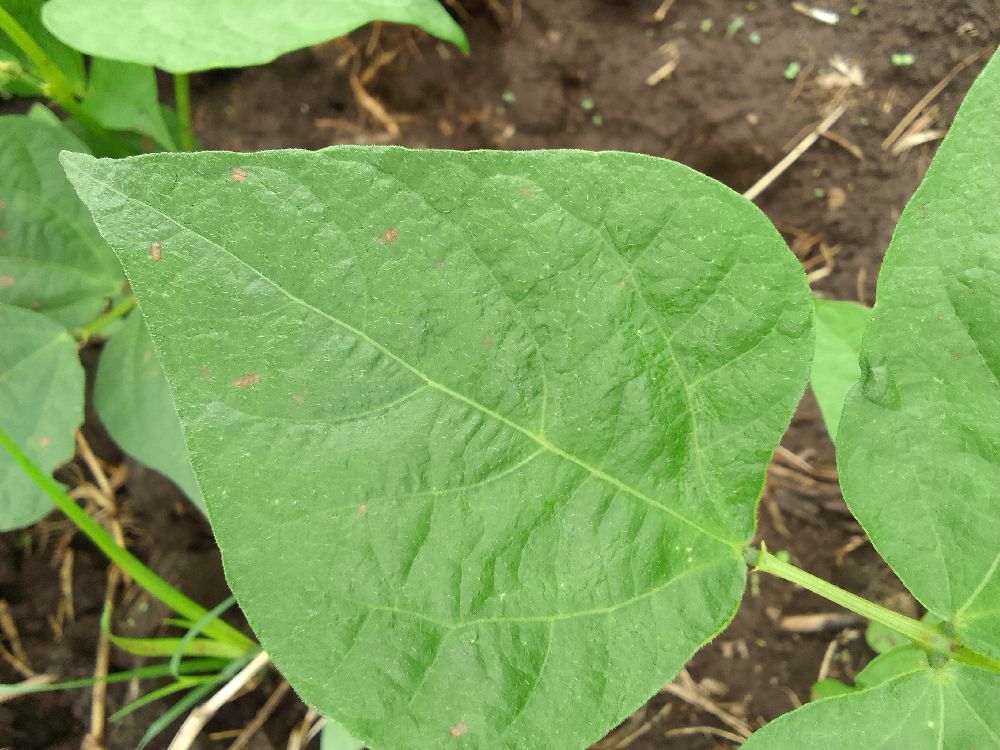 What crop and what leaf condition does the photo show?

common bean, healthy
